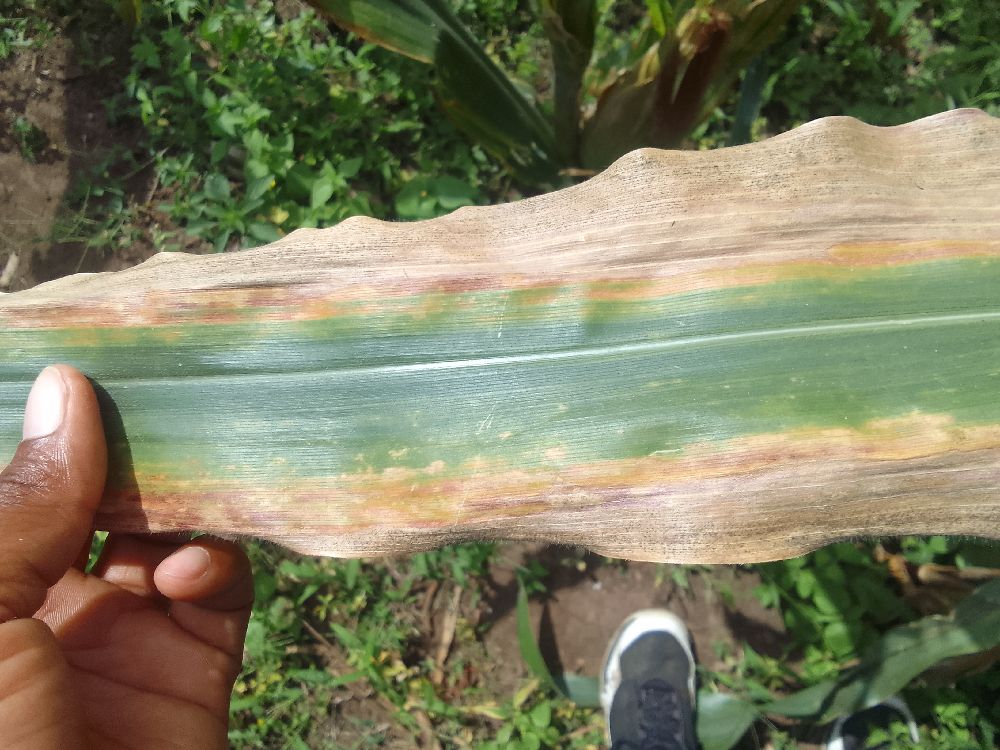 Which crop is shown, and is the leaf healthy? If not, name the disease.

maize, maize lethal necrosis
